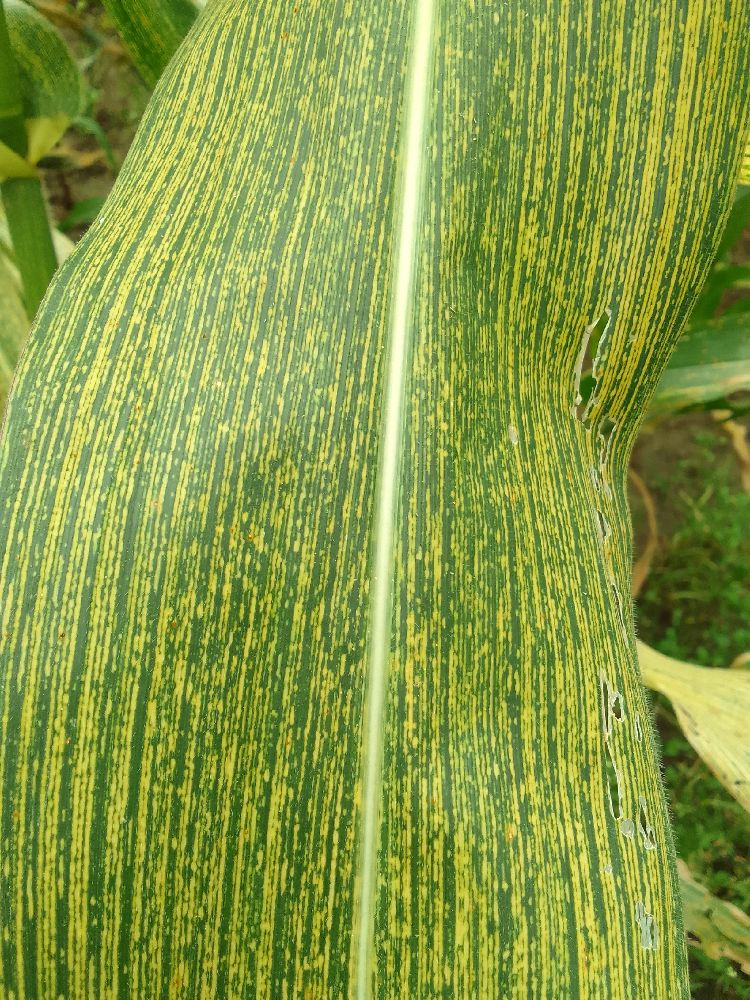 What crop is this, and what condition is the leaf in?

maize, maize streak virus
